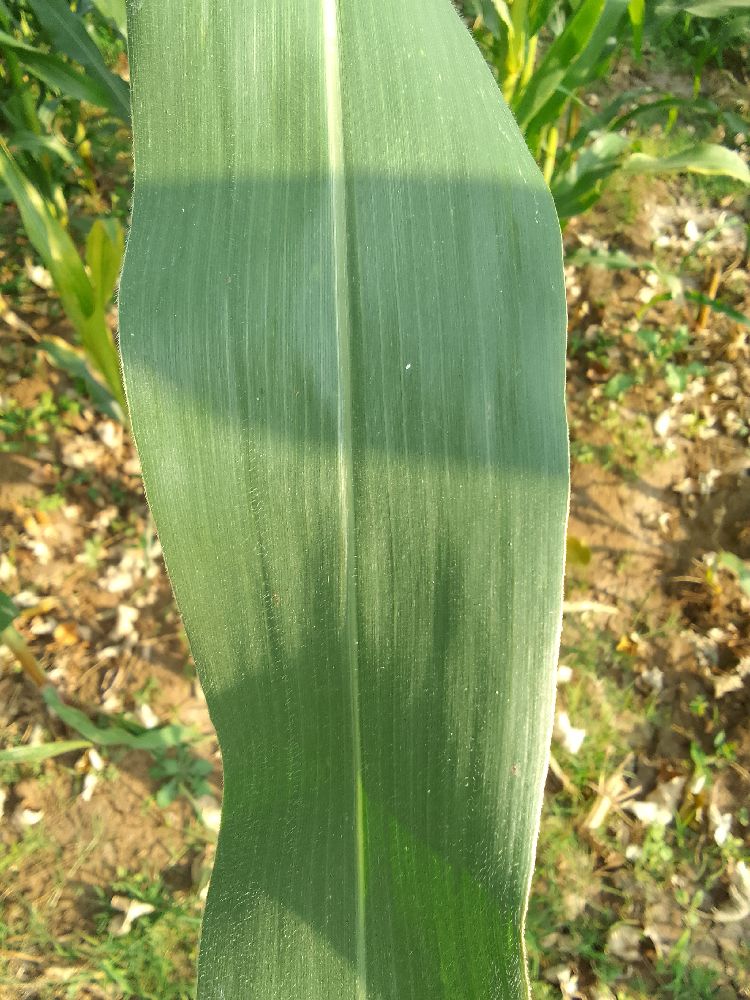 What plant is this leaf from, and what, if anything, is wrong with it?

maize, healthy
